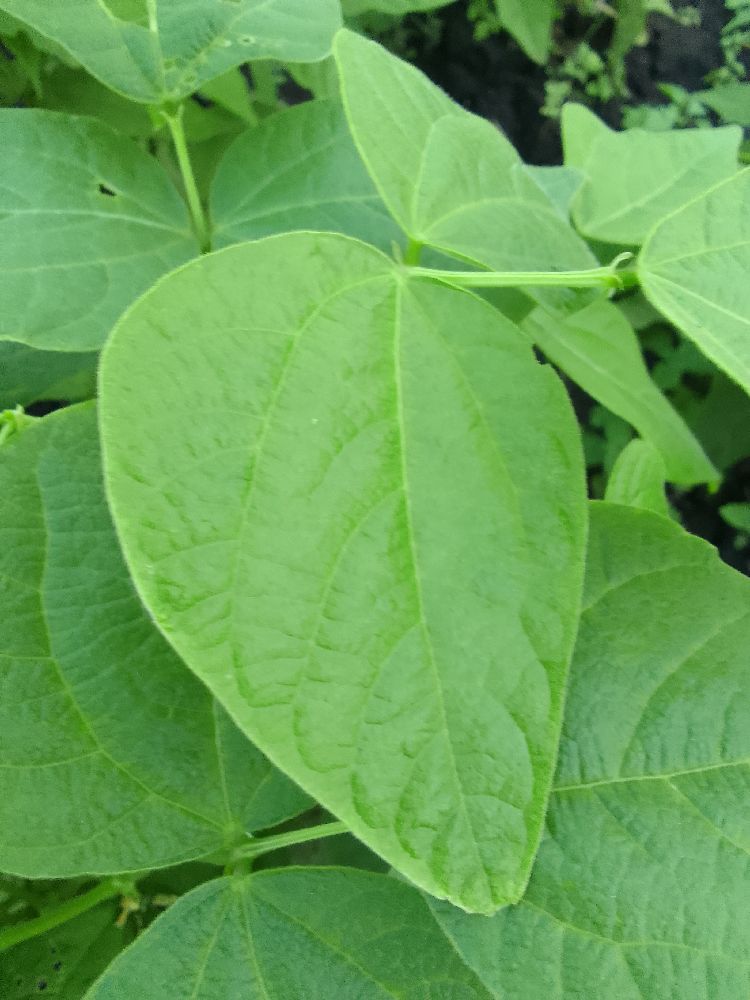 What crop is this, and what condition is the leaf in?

common bean, healthy
